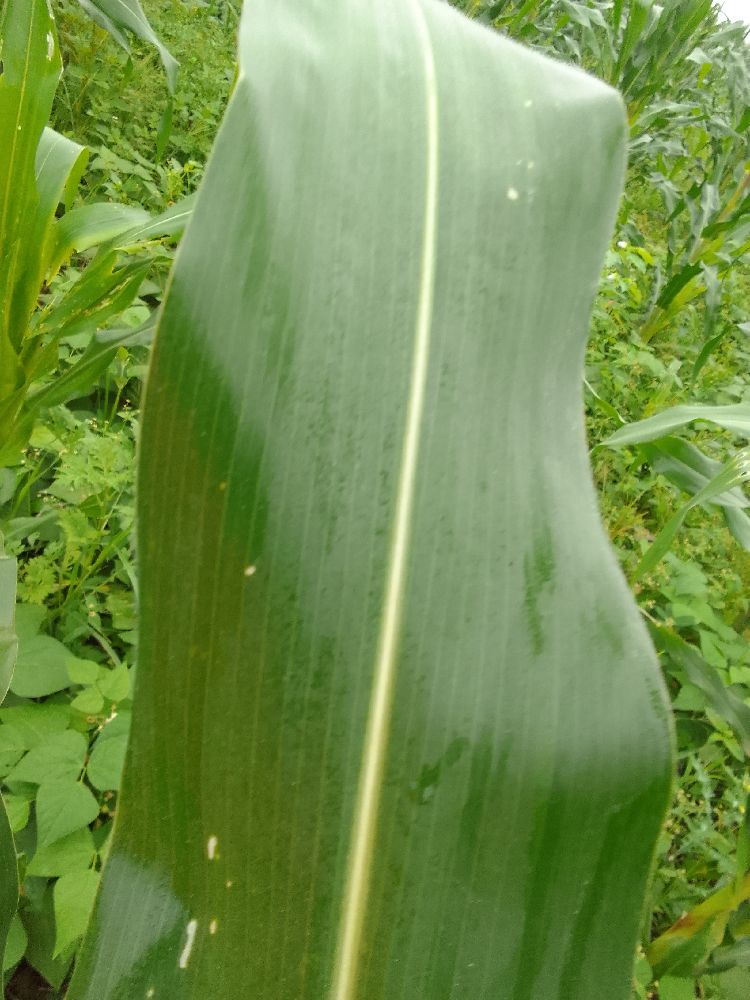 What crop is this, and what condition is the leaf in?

maize, healthy
